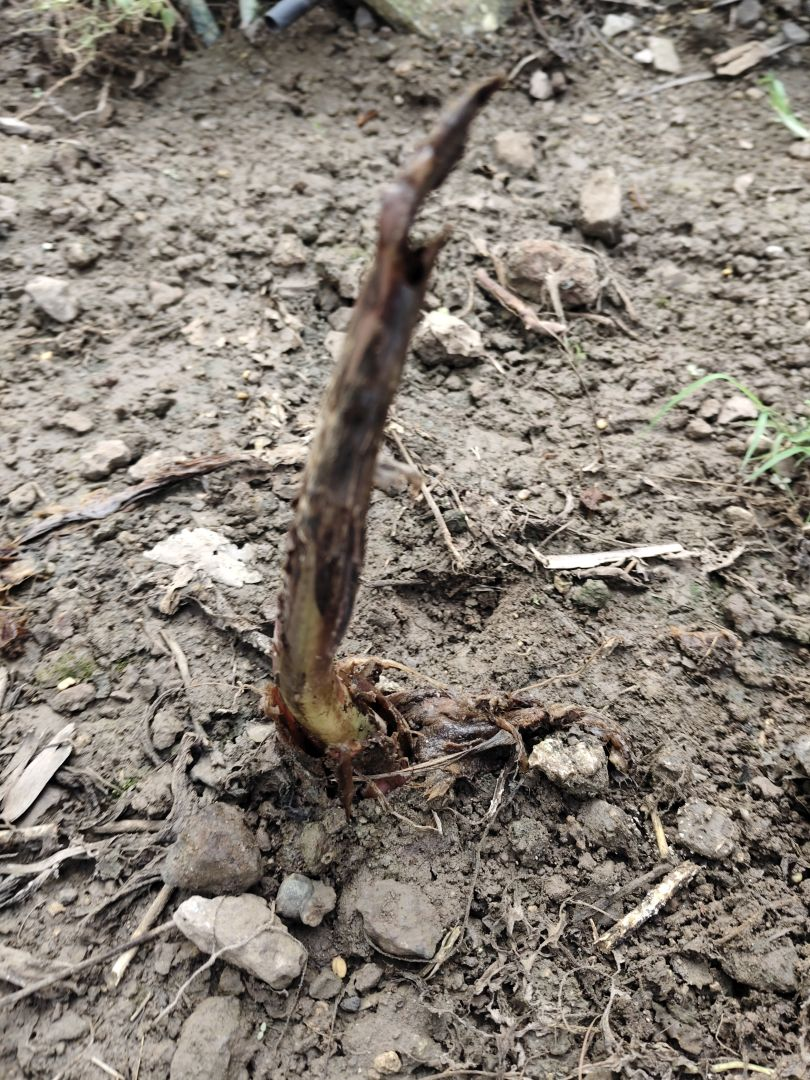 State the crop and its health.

taro, root rot
